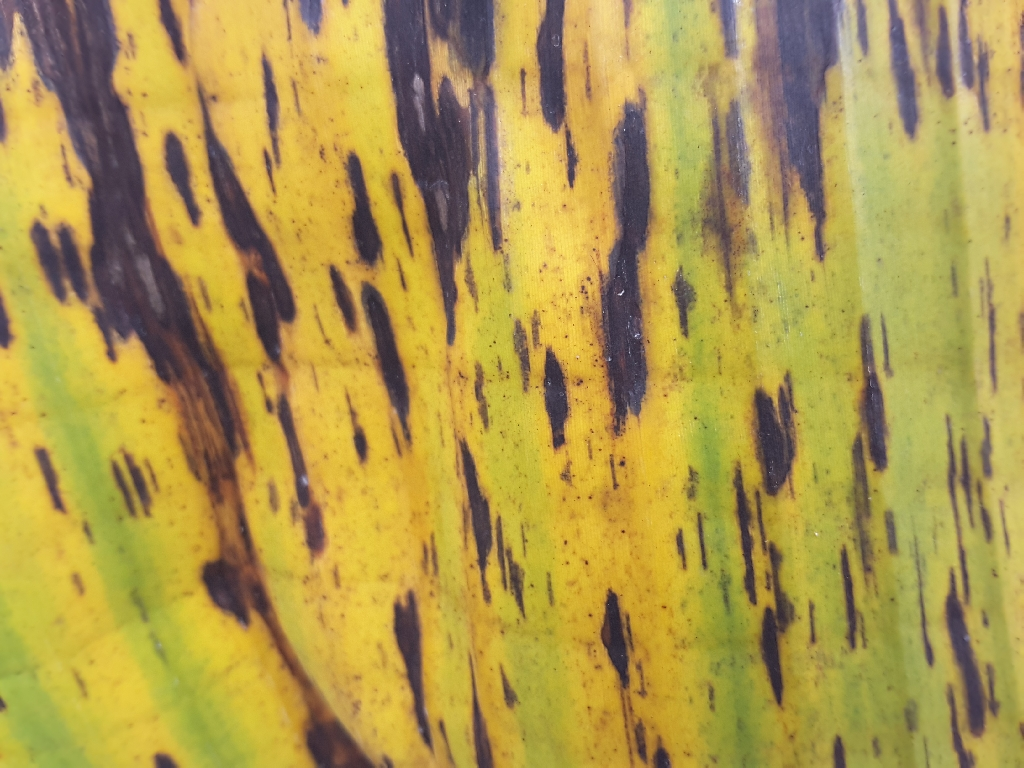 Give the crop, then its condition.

banana, black sigatoka
